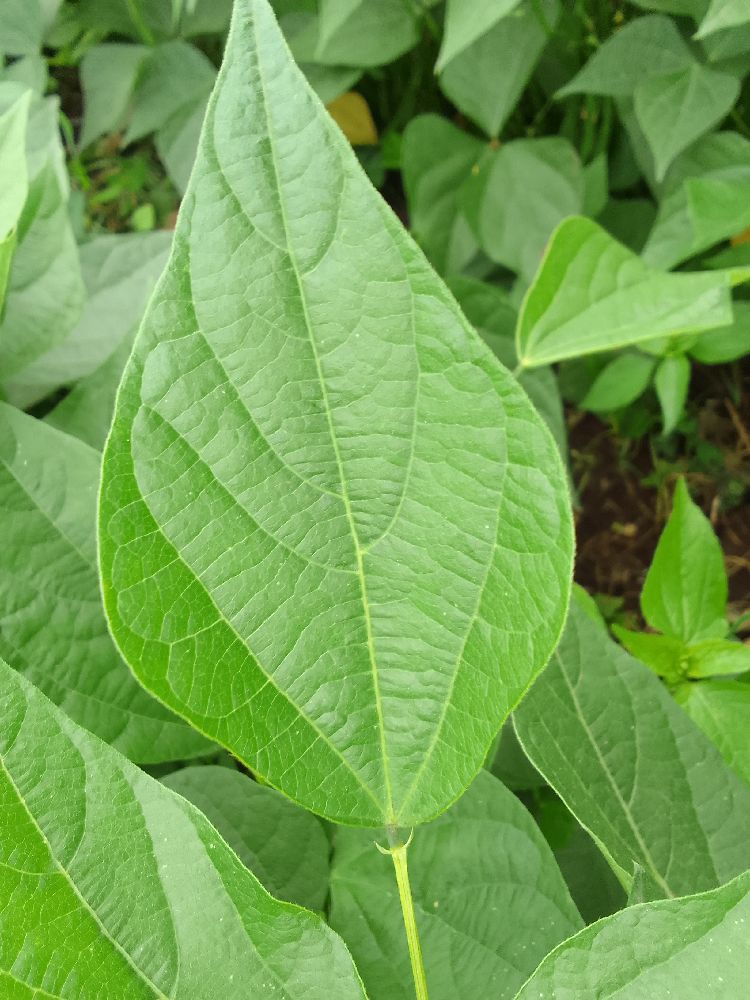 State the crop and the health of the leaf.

common bean, healthy
